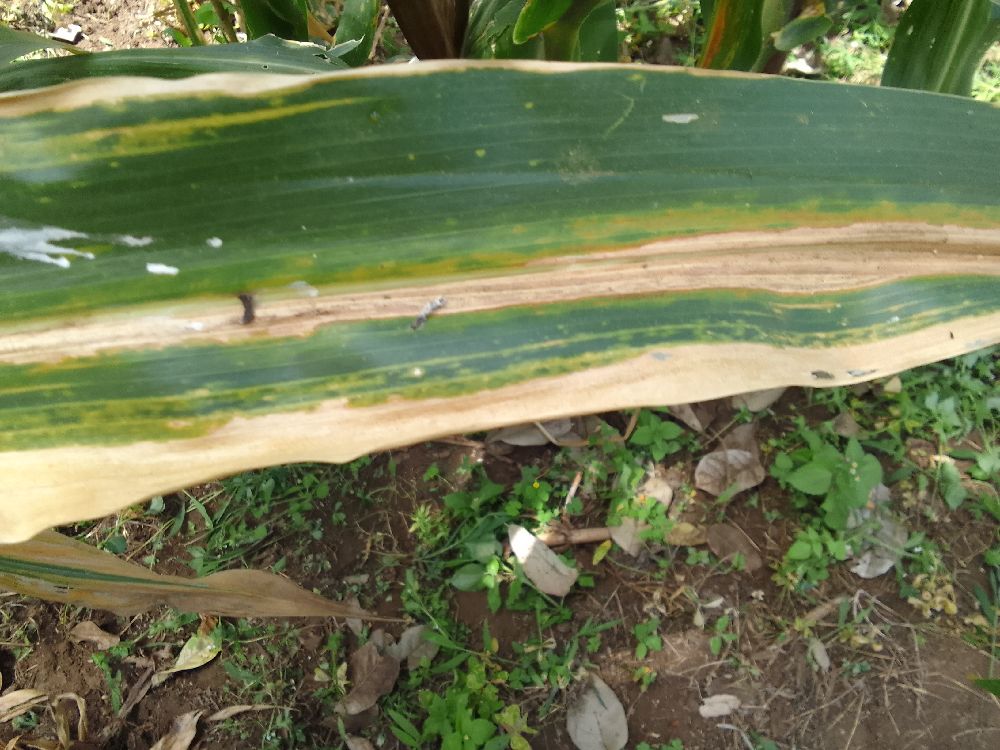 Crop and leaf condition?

maize, maize lethal necrosis
